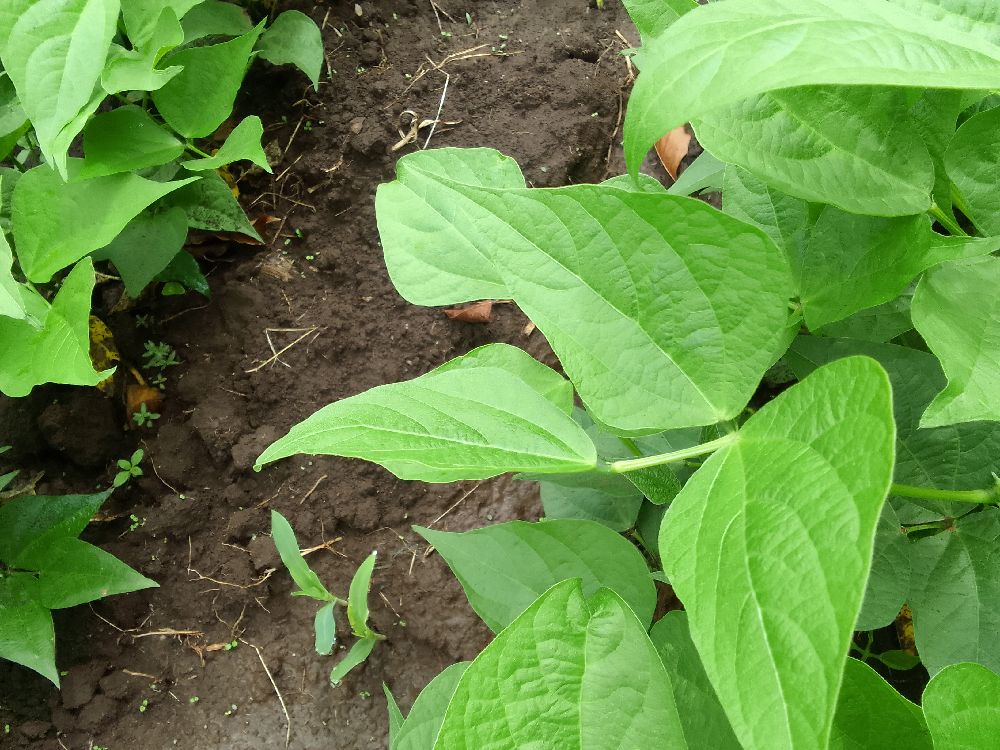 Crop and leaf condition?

common bean, healthy
